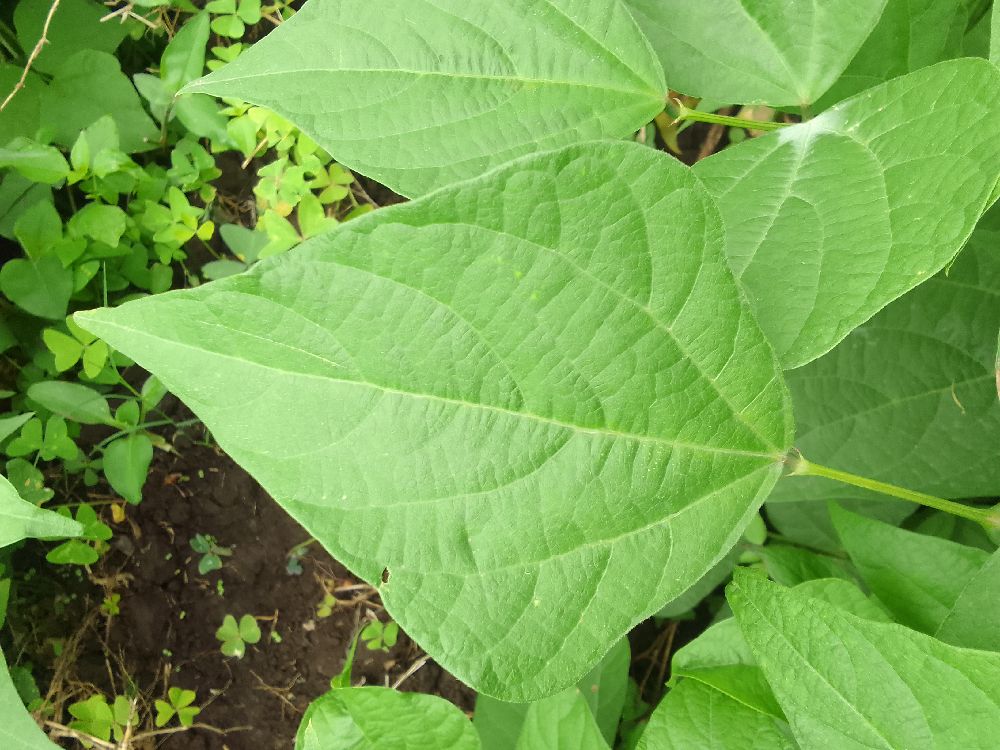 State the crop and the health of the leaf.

common bean, healthy
